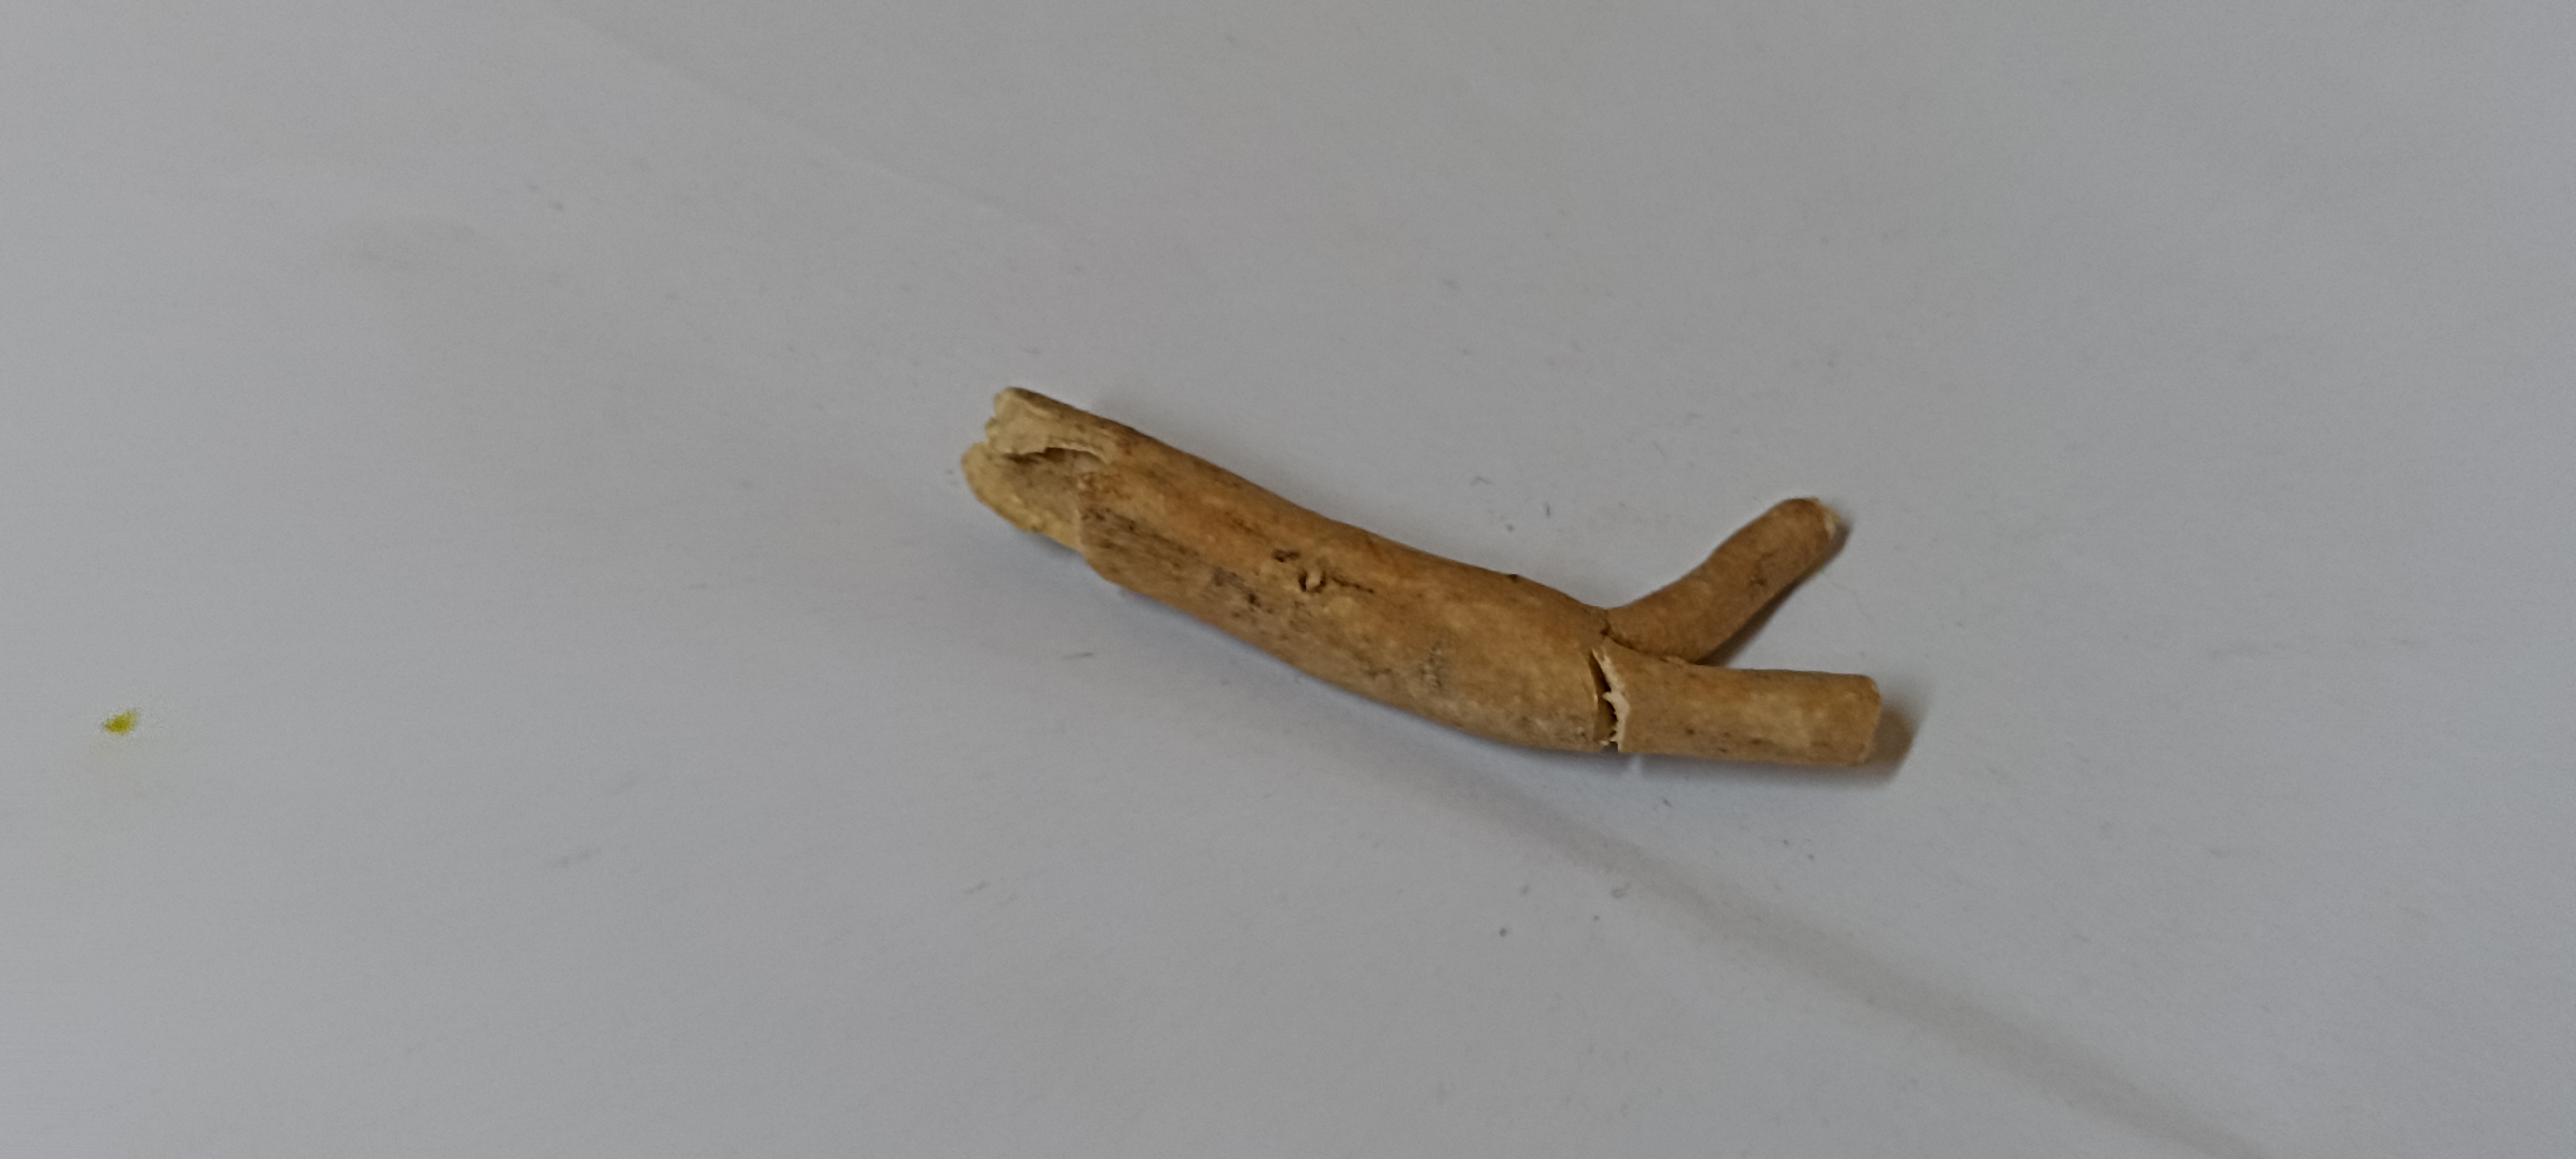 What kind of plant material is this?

ashwagandha
